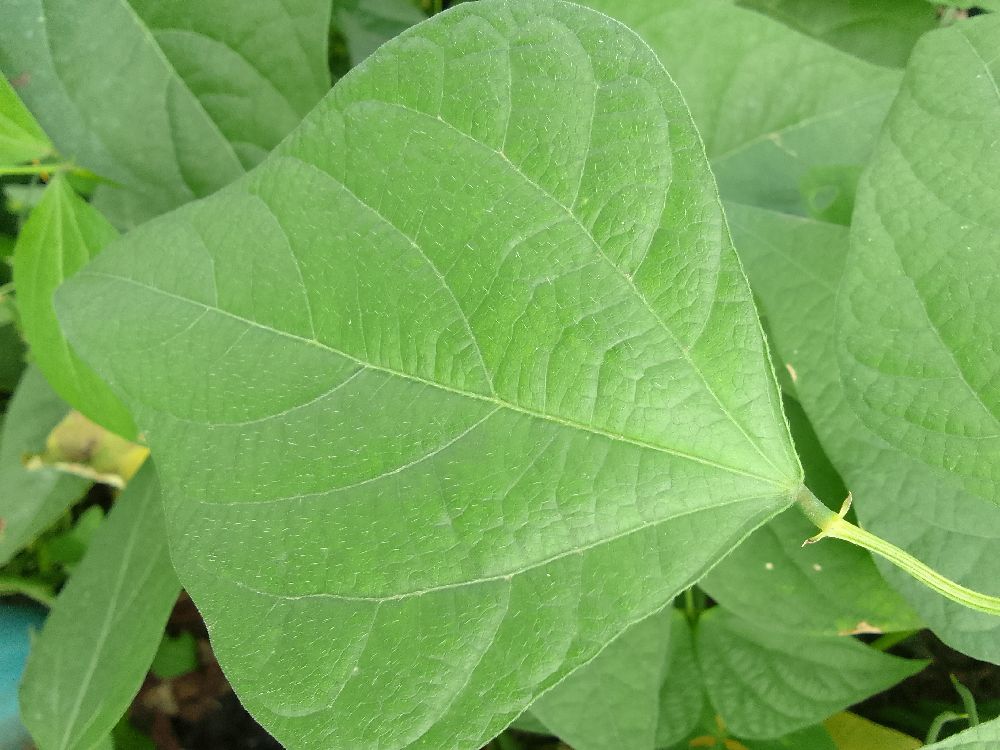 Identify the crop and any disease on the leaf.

common bean, healthy
